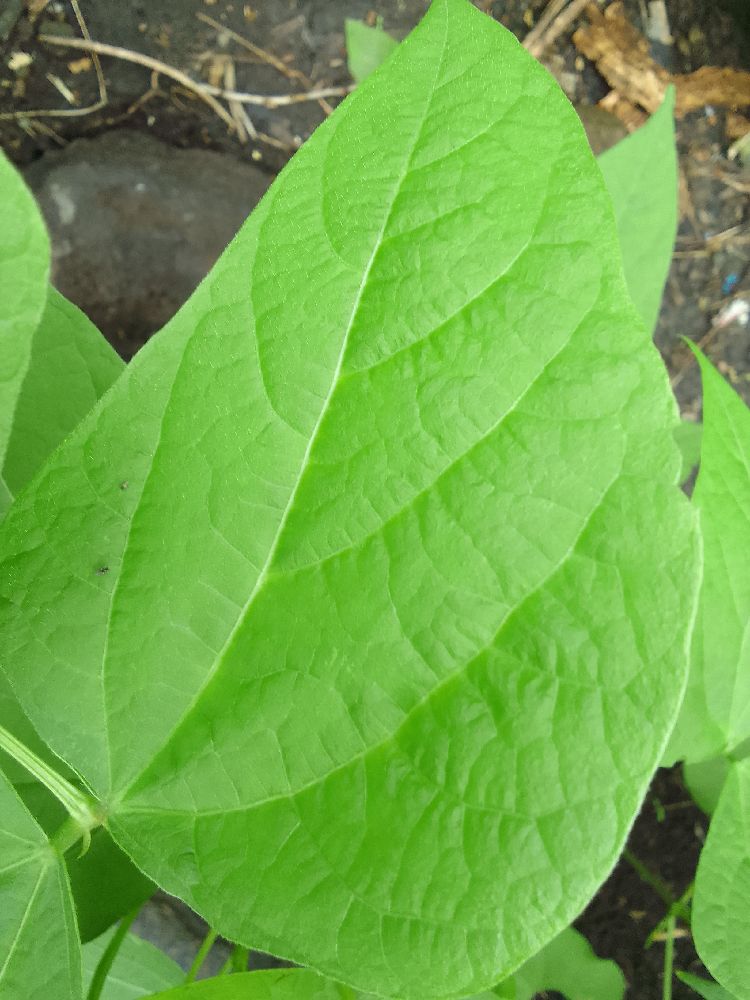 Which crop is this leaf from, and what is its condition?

common bean, healthy
